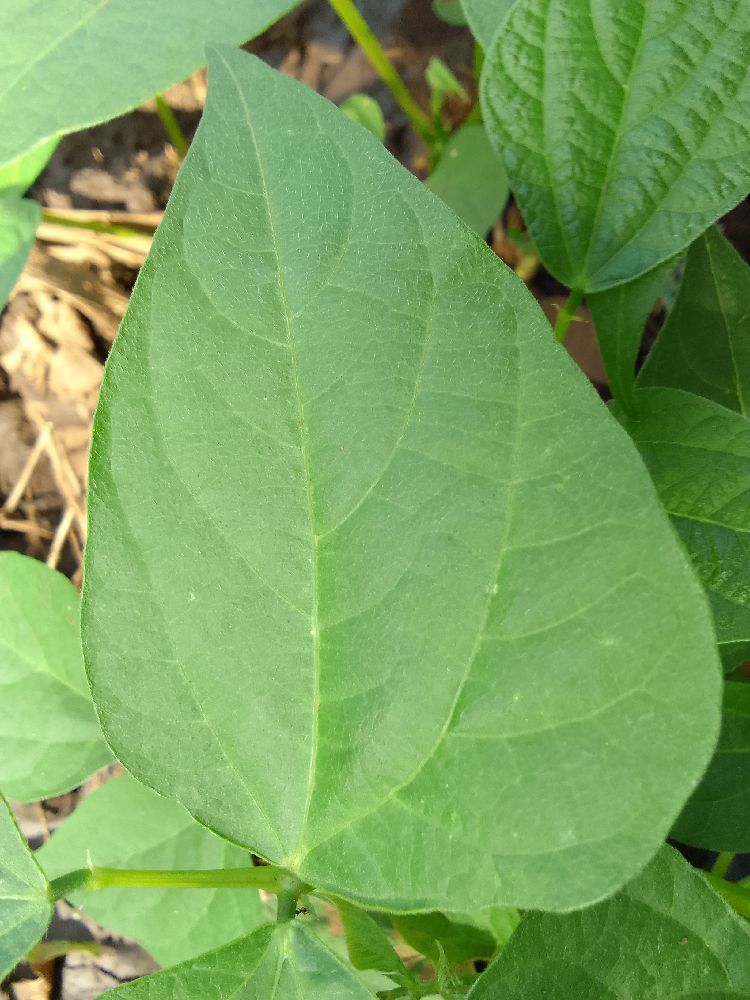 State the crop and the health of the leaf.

common bean, healthy
